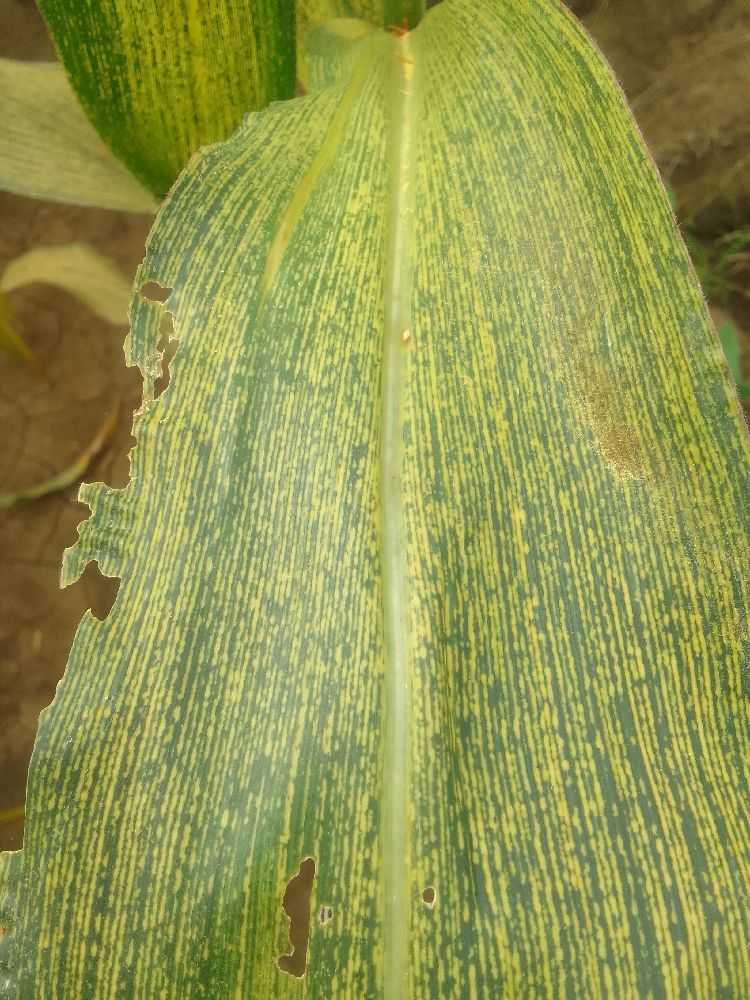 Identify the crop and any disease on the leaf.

maize, maize streak virus
